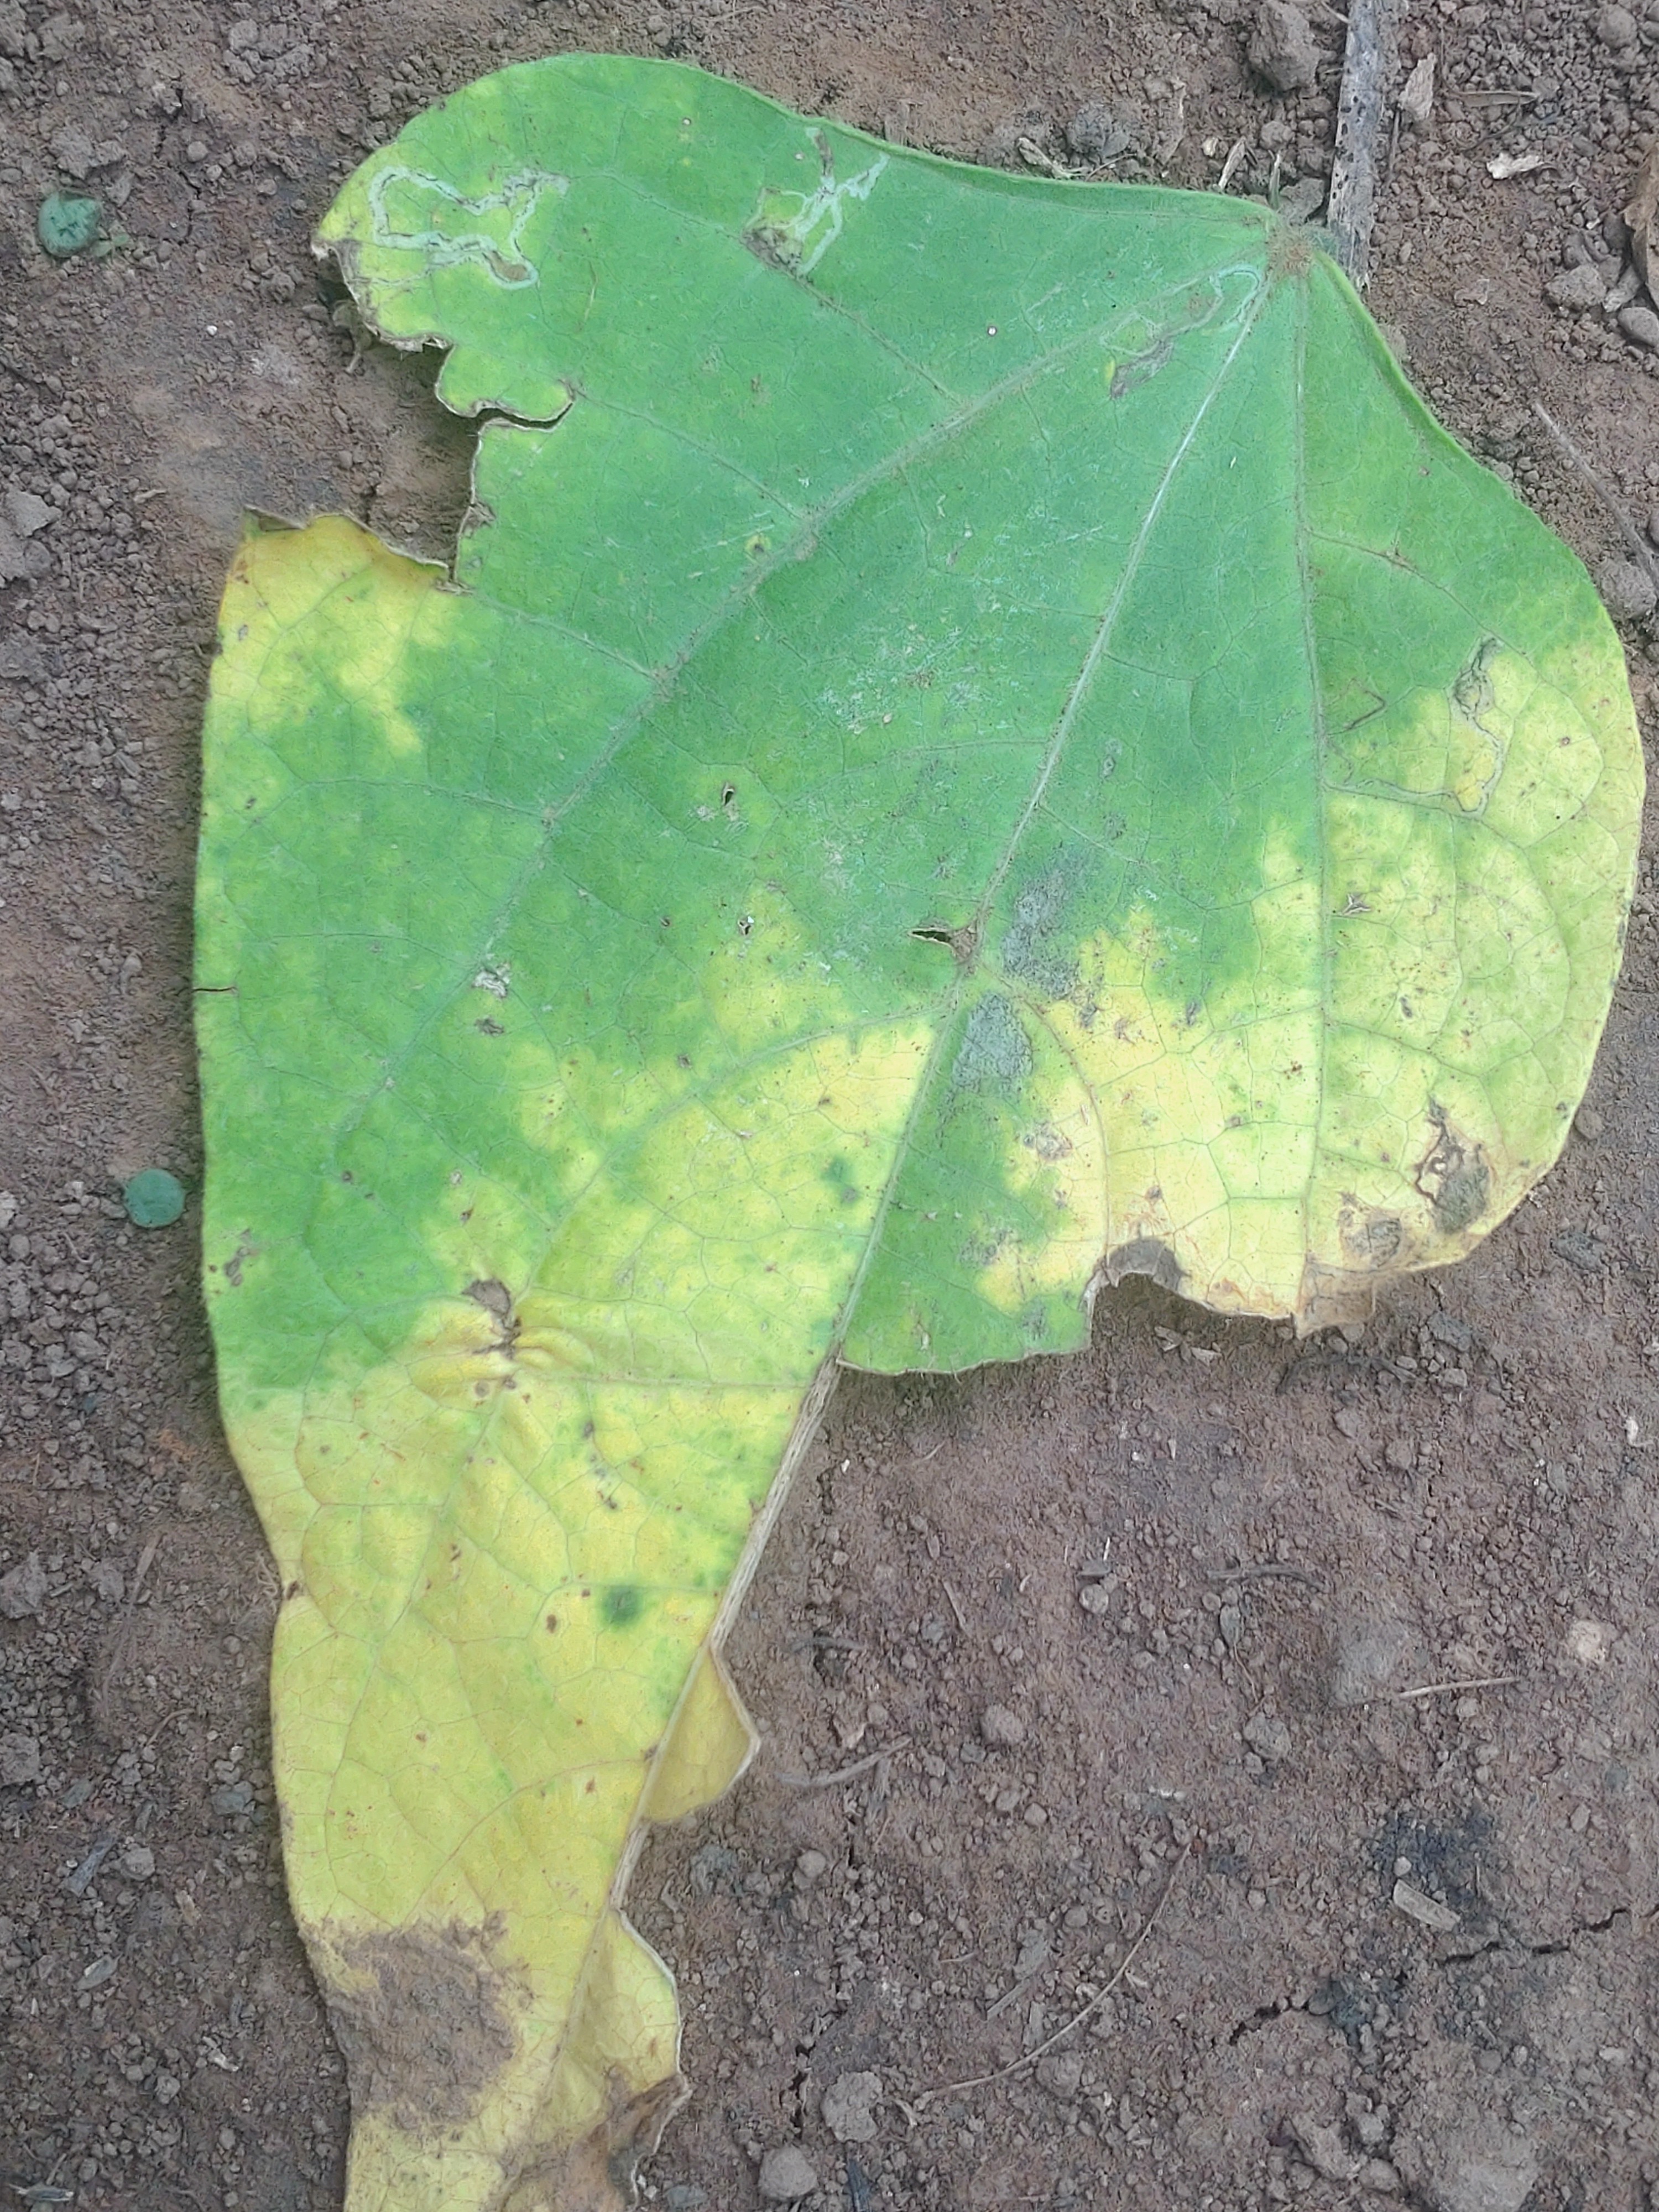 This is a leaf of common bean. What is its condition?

anthracnose
